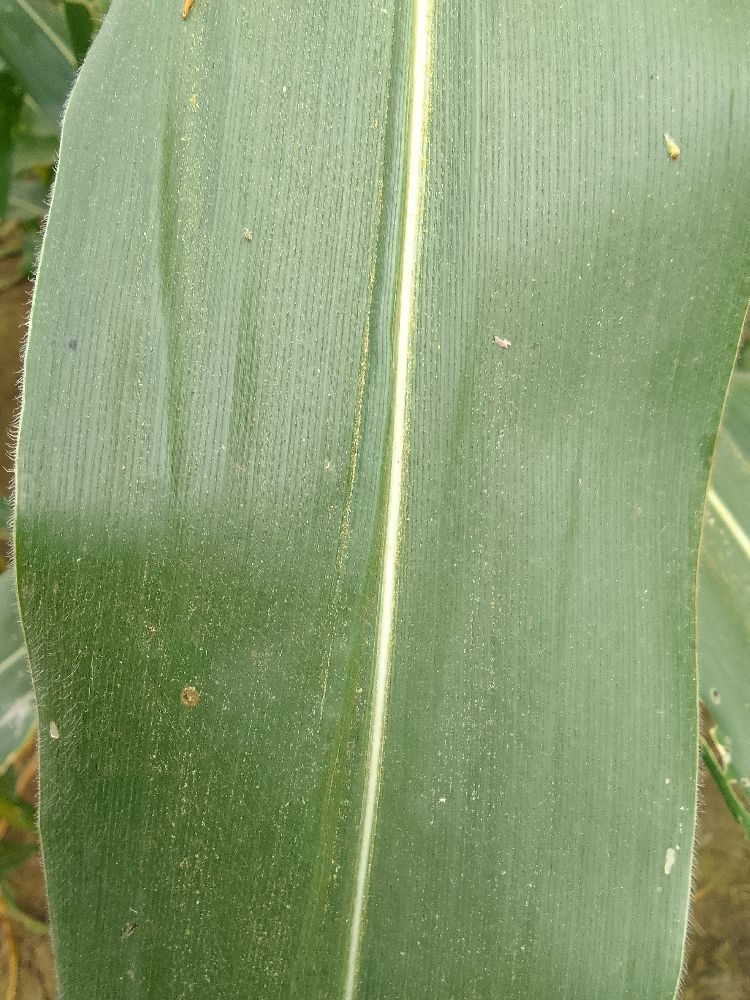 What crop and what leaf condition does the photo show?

maize, healthy
